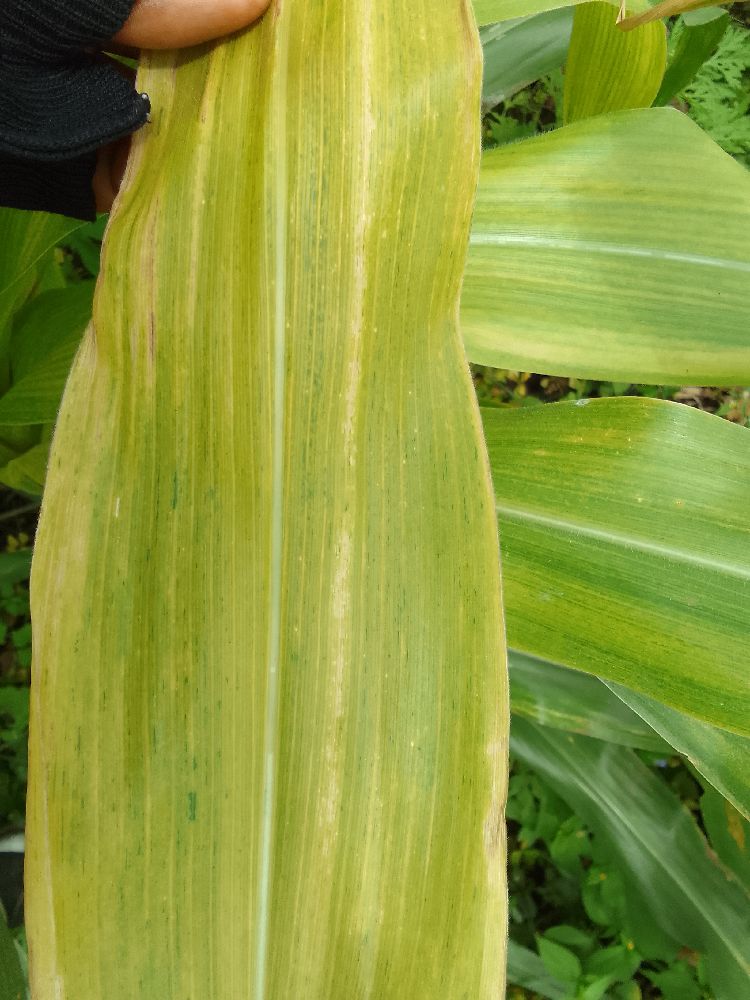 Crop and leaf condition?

maize, maize lethal necrosis
